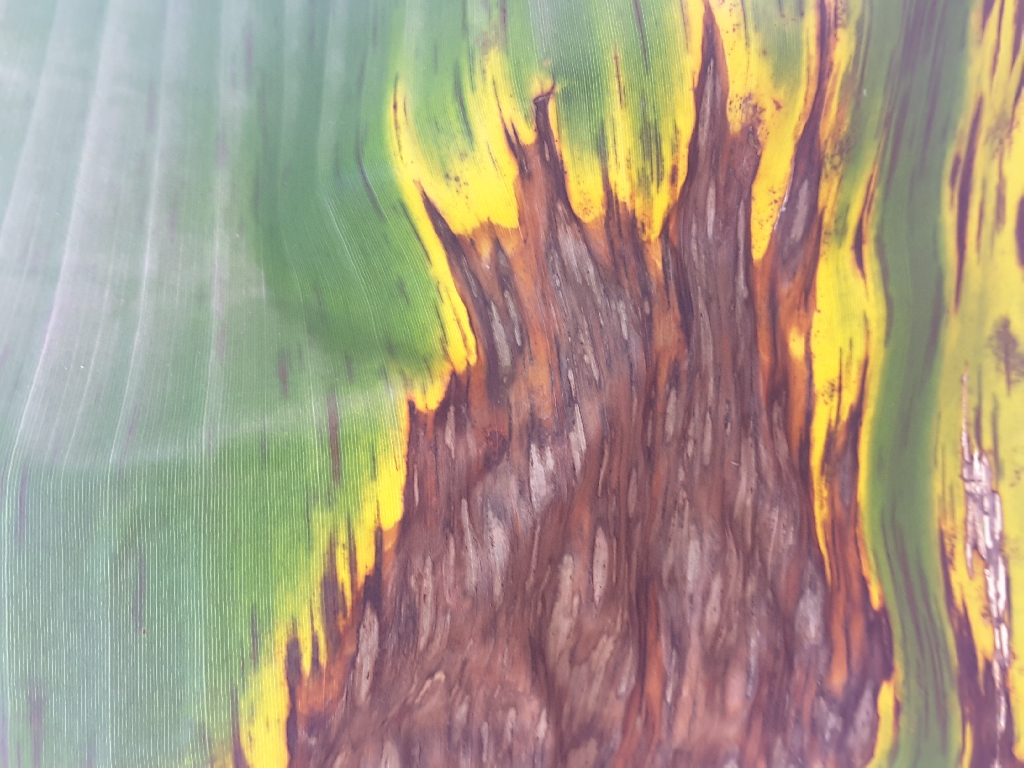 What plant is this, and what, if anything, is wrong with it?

banana, black sigatoka
